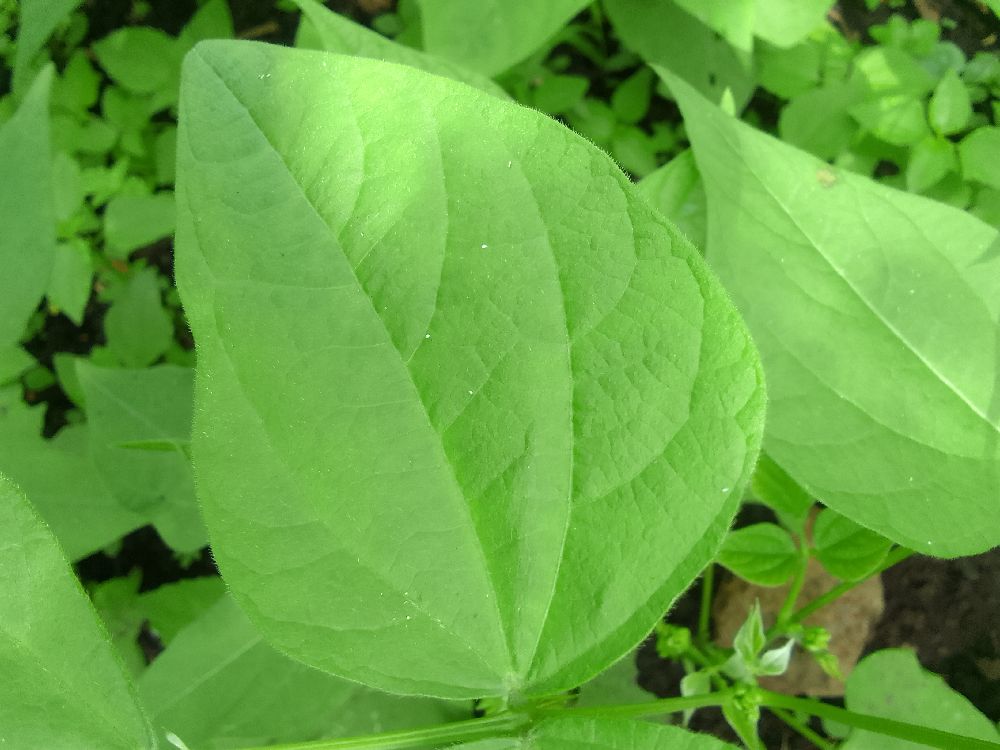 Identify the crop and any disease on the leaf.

common bean, healthy
